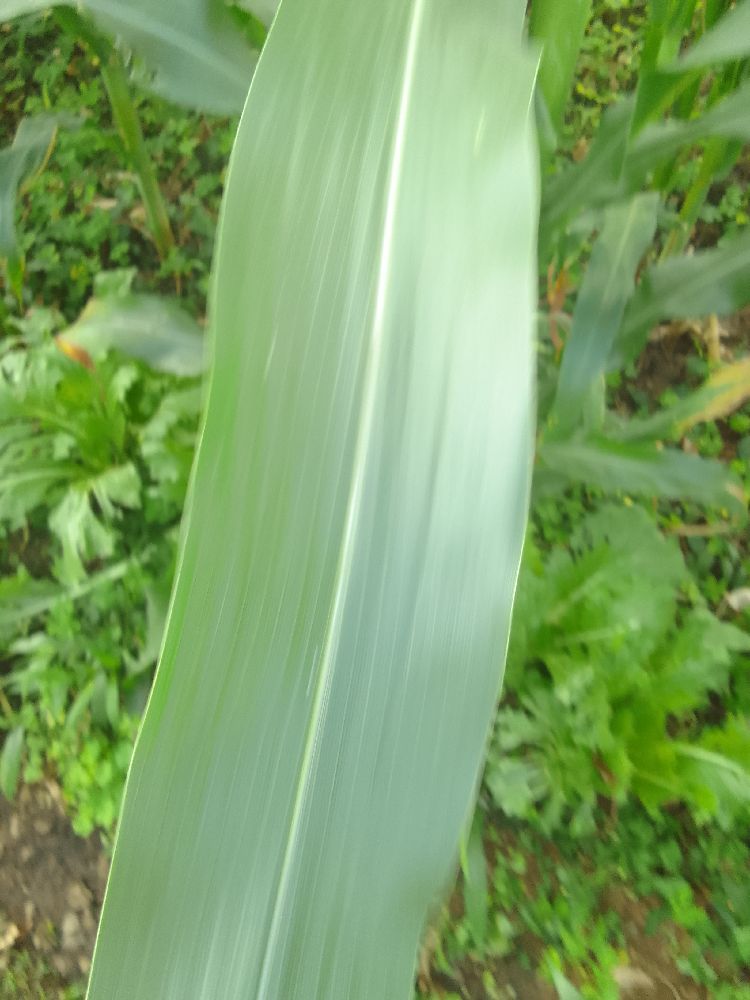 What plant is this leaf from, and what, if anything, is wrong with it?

maize, healthy
